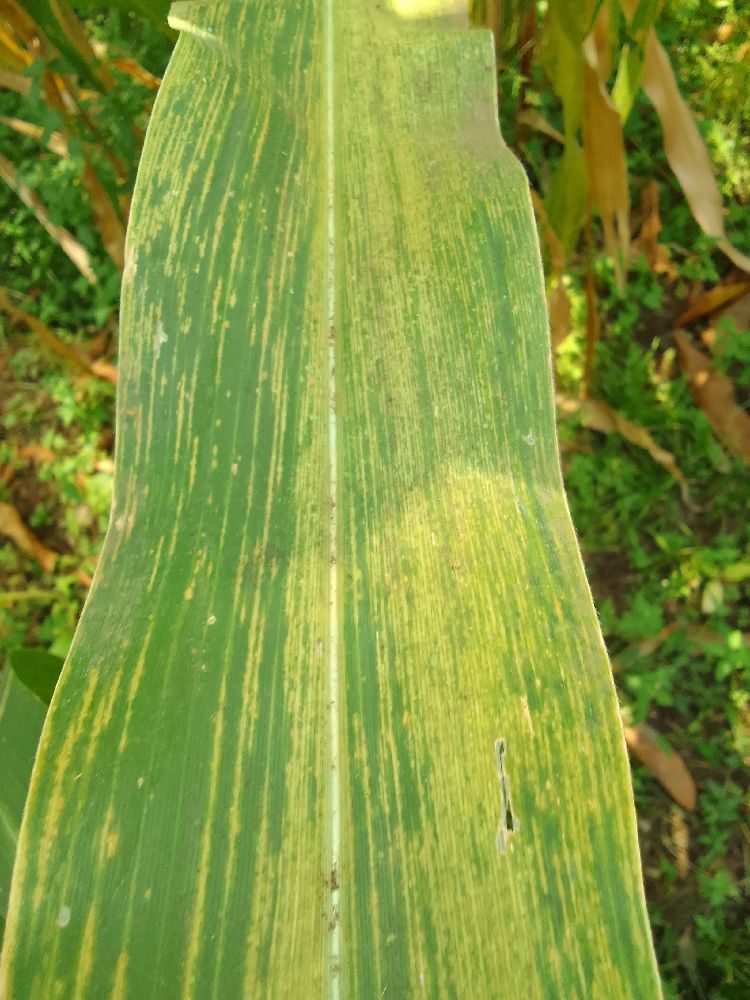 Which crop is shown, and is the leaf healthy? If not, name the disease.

maize, maize lethal necrosis
